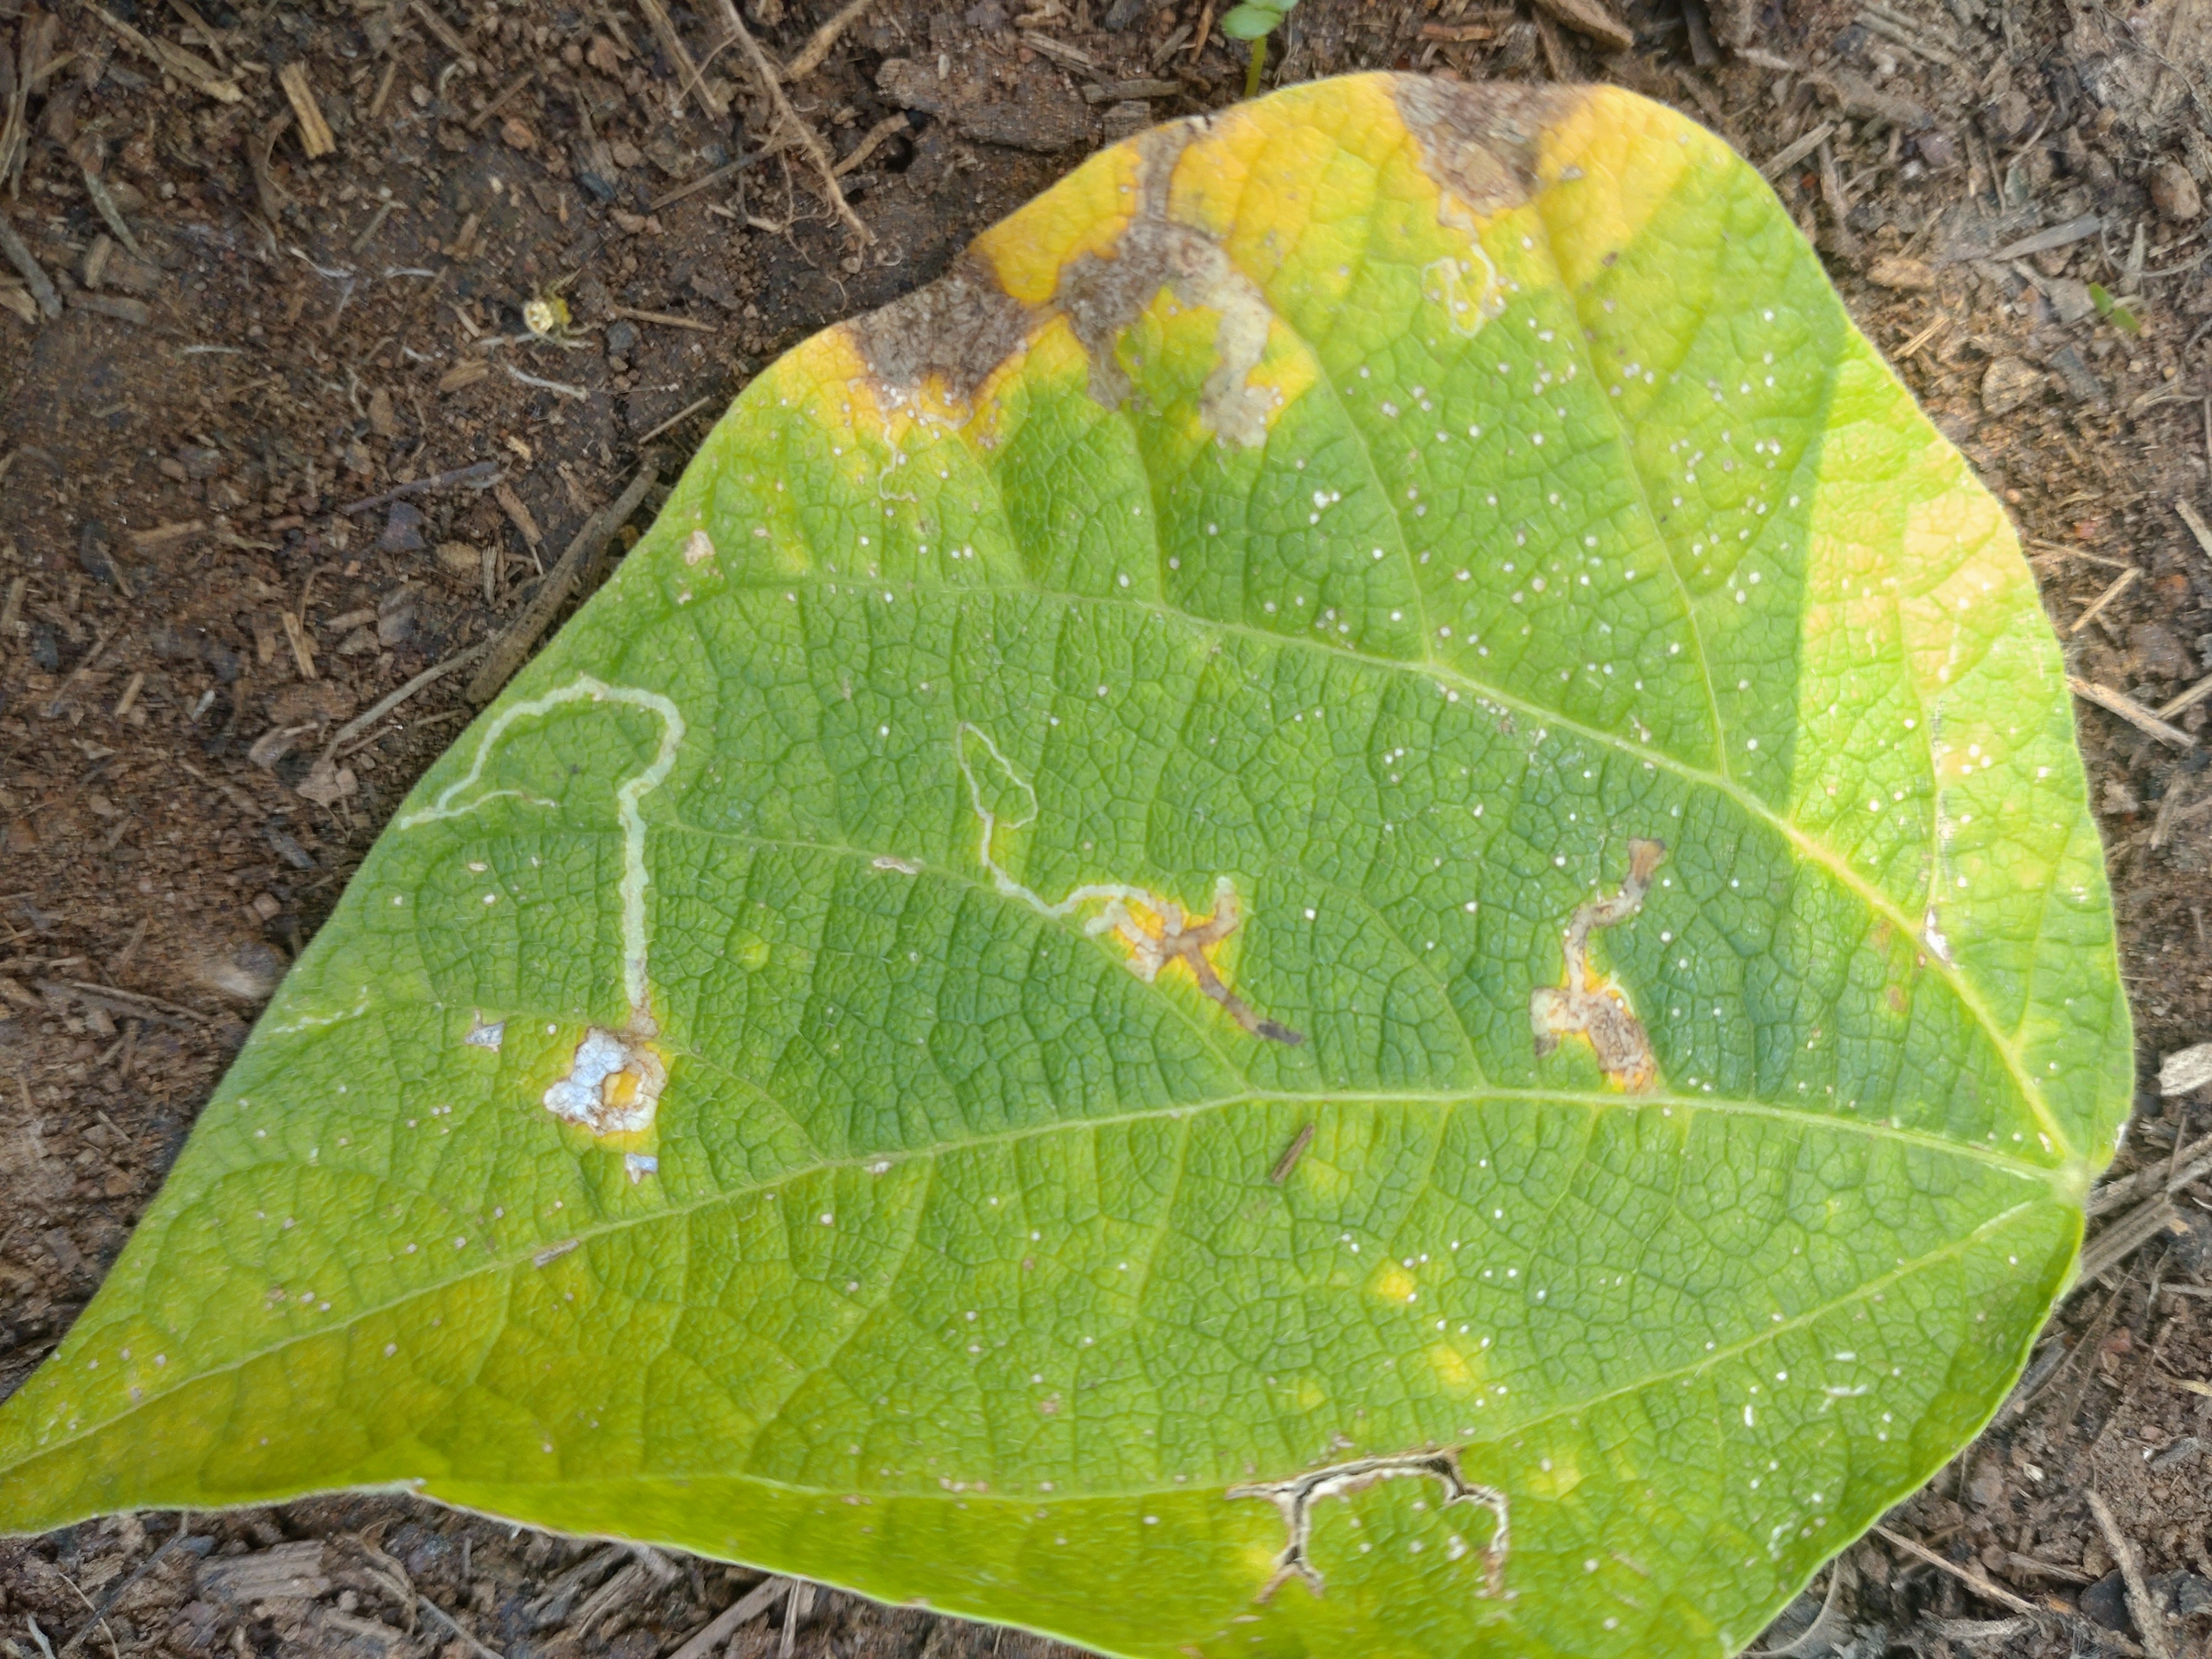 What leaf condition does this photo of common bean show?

anthracnose
